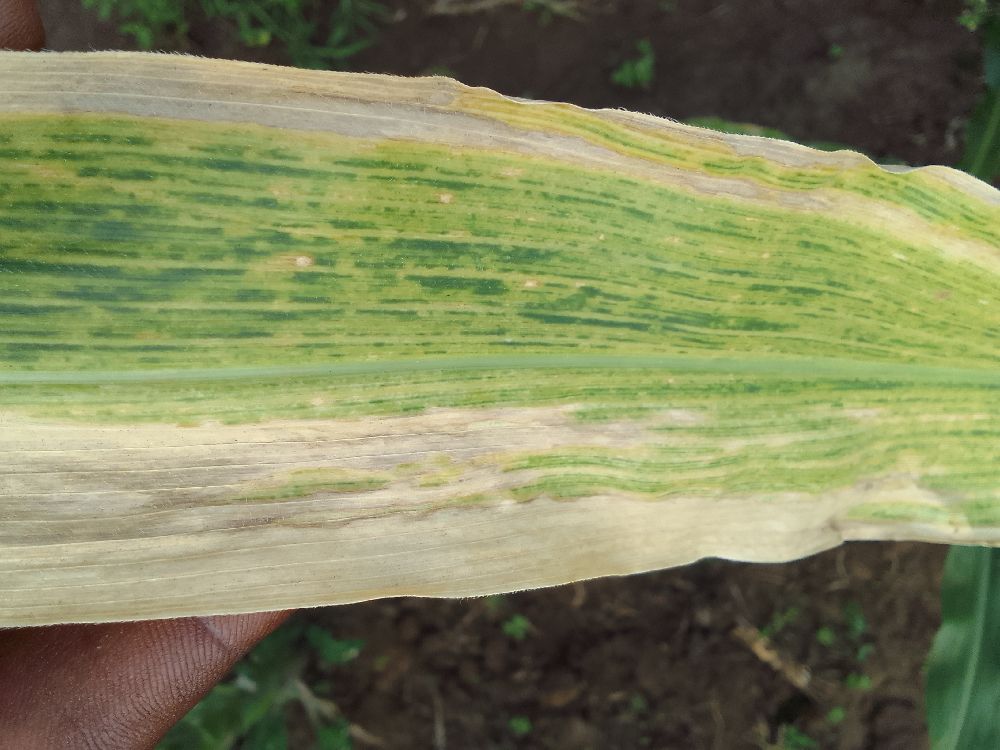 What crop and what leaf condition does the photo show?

maize, maize lethal necrosis
